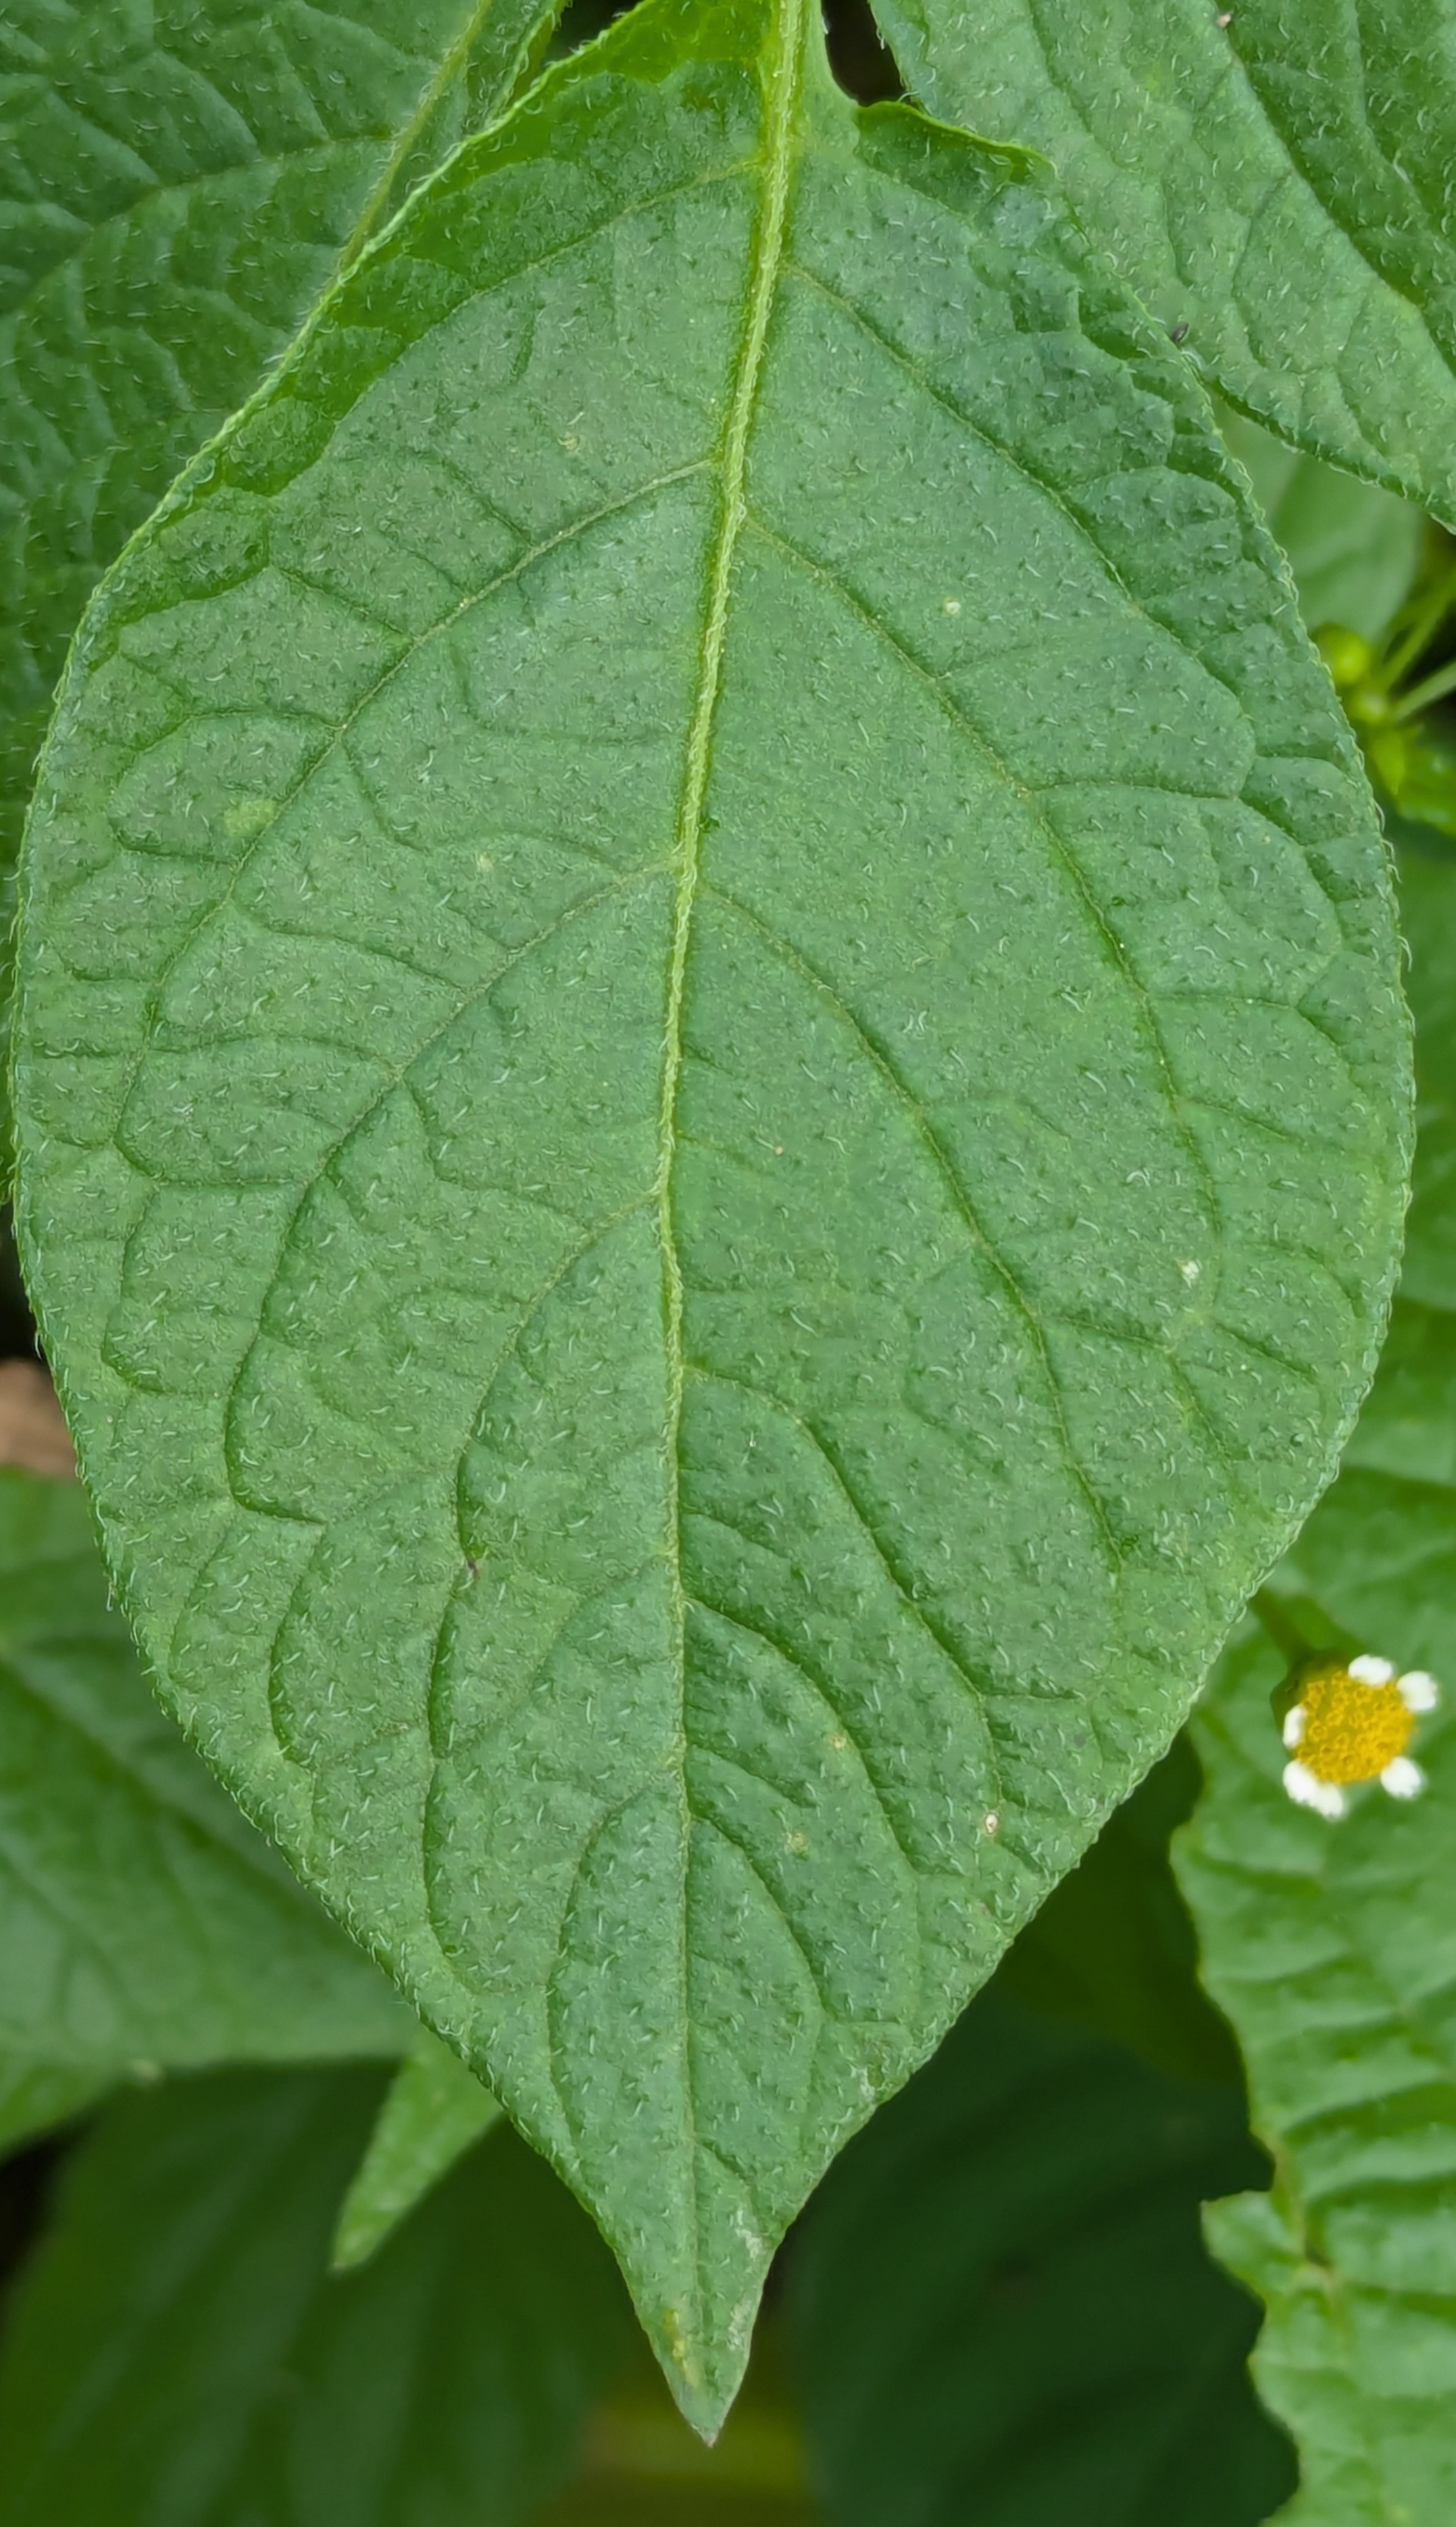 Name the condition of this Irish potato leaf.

healthy
